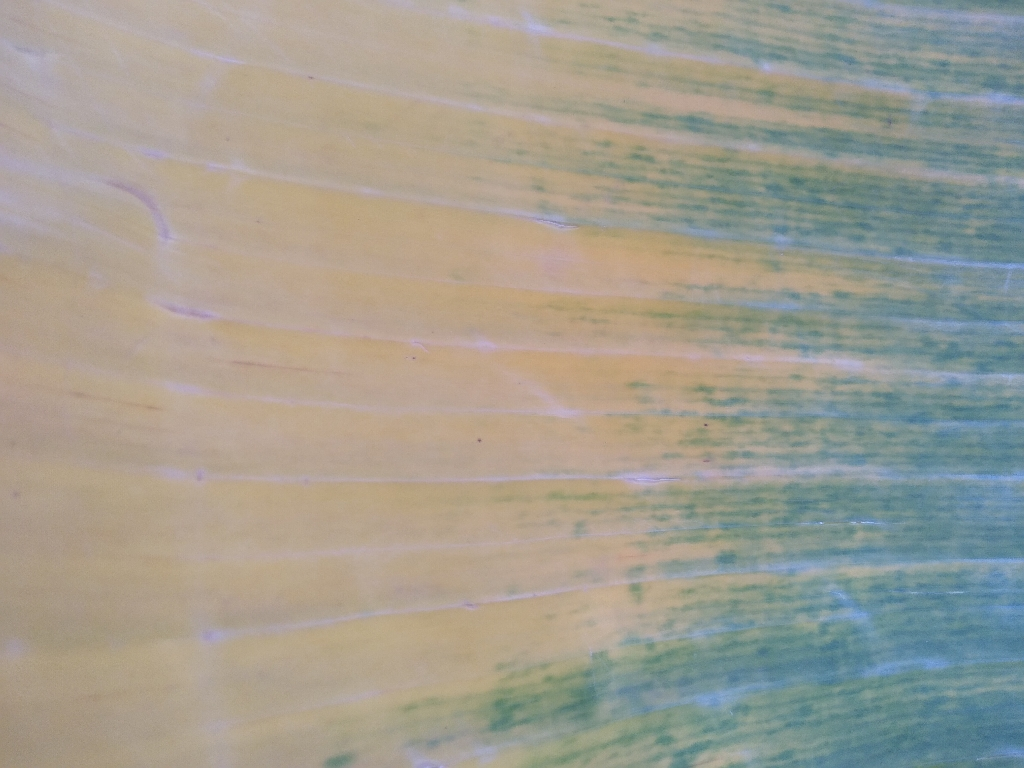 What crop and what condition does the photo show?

banana, fusarium wilt race 1
